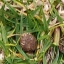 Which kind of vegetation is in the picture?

grass
